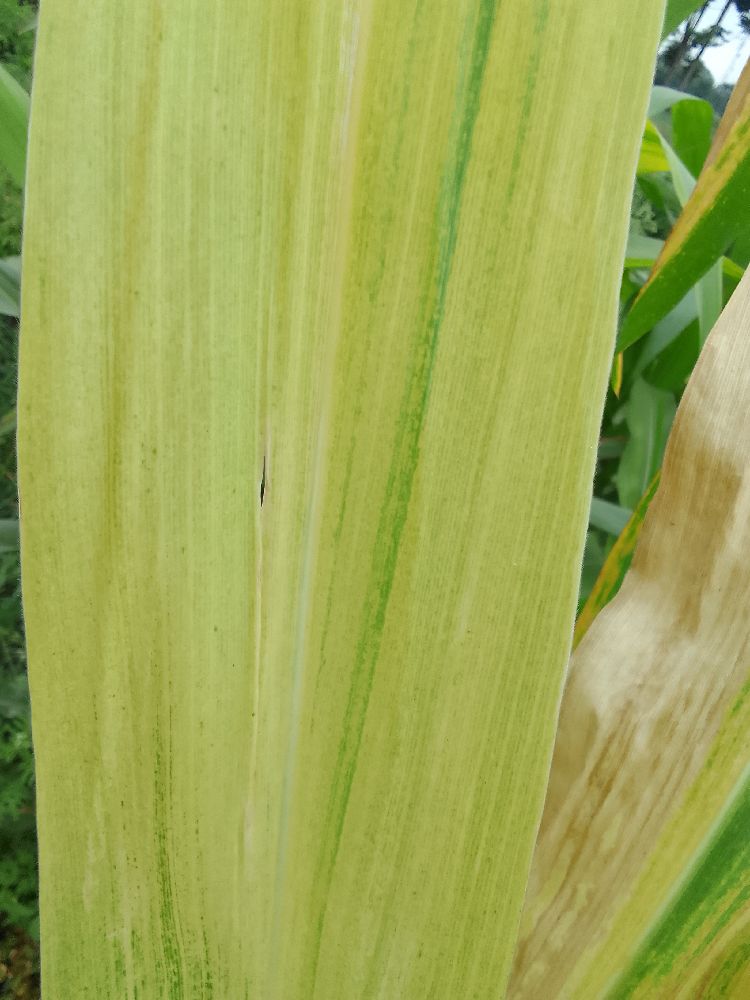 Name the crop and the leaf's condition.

maize, maize lethal necrosis
